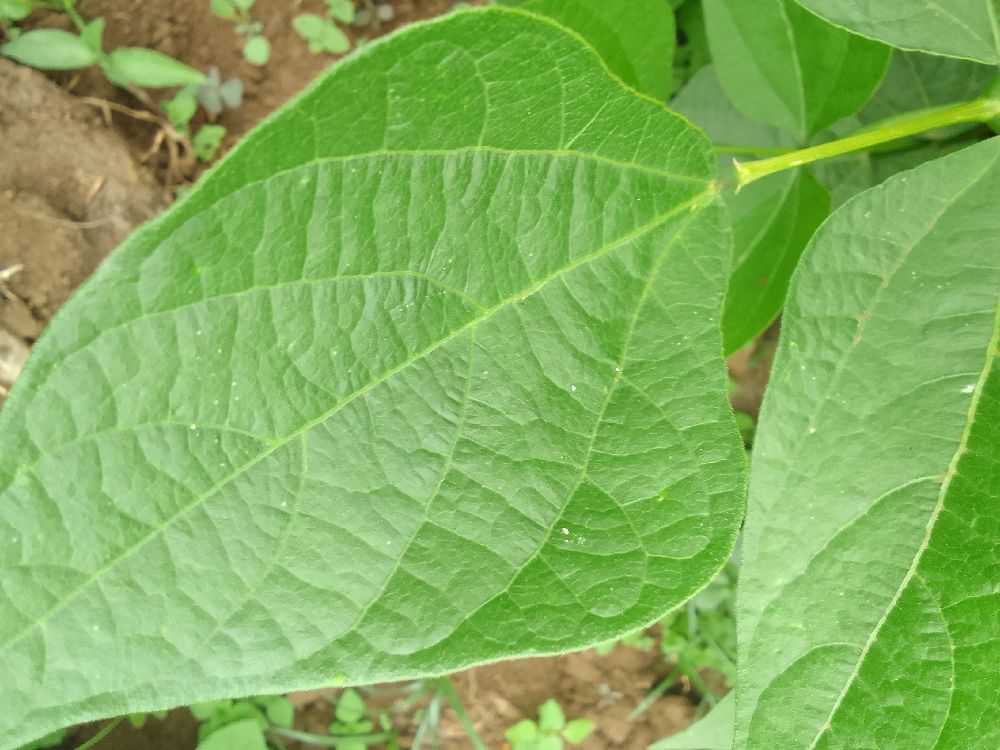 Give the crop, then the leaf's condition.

common bean, healthy
